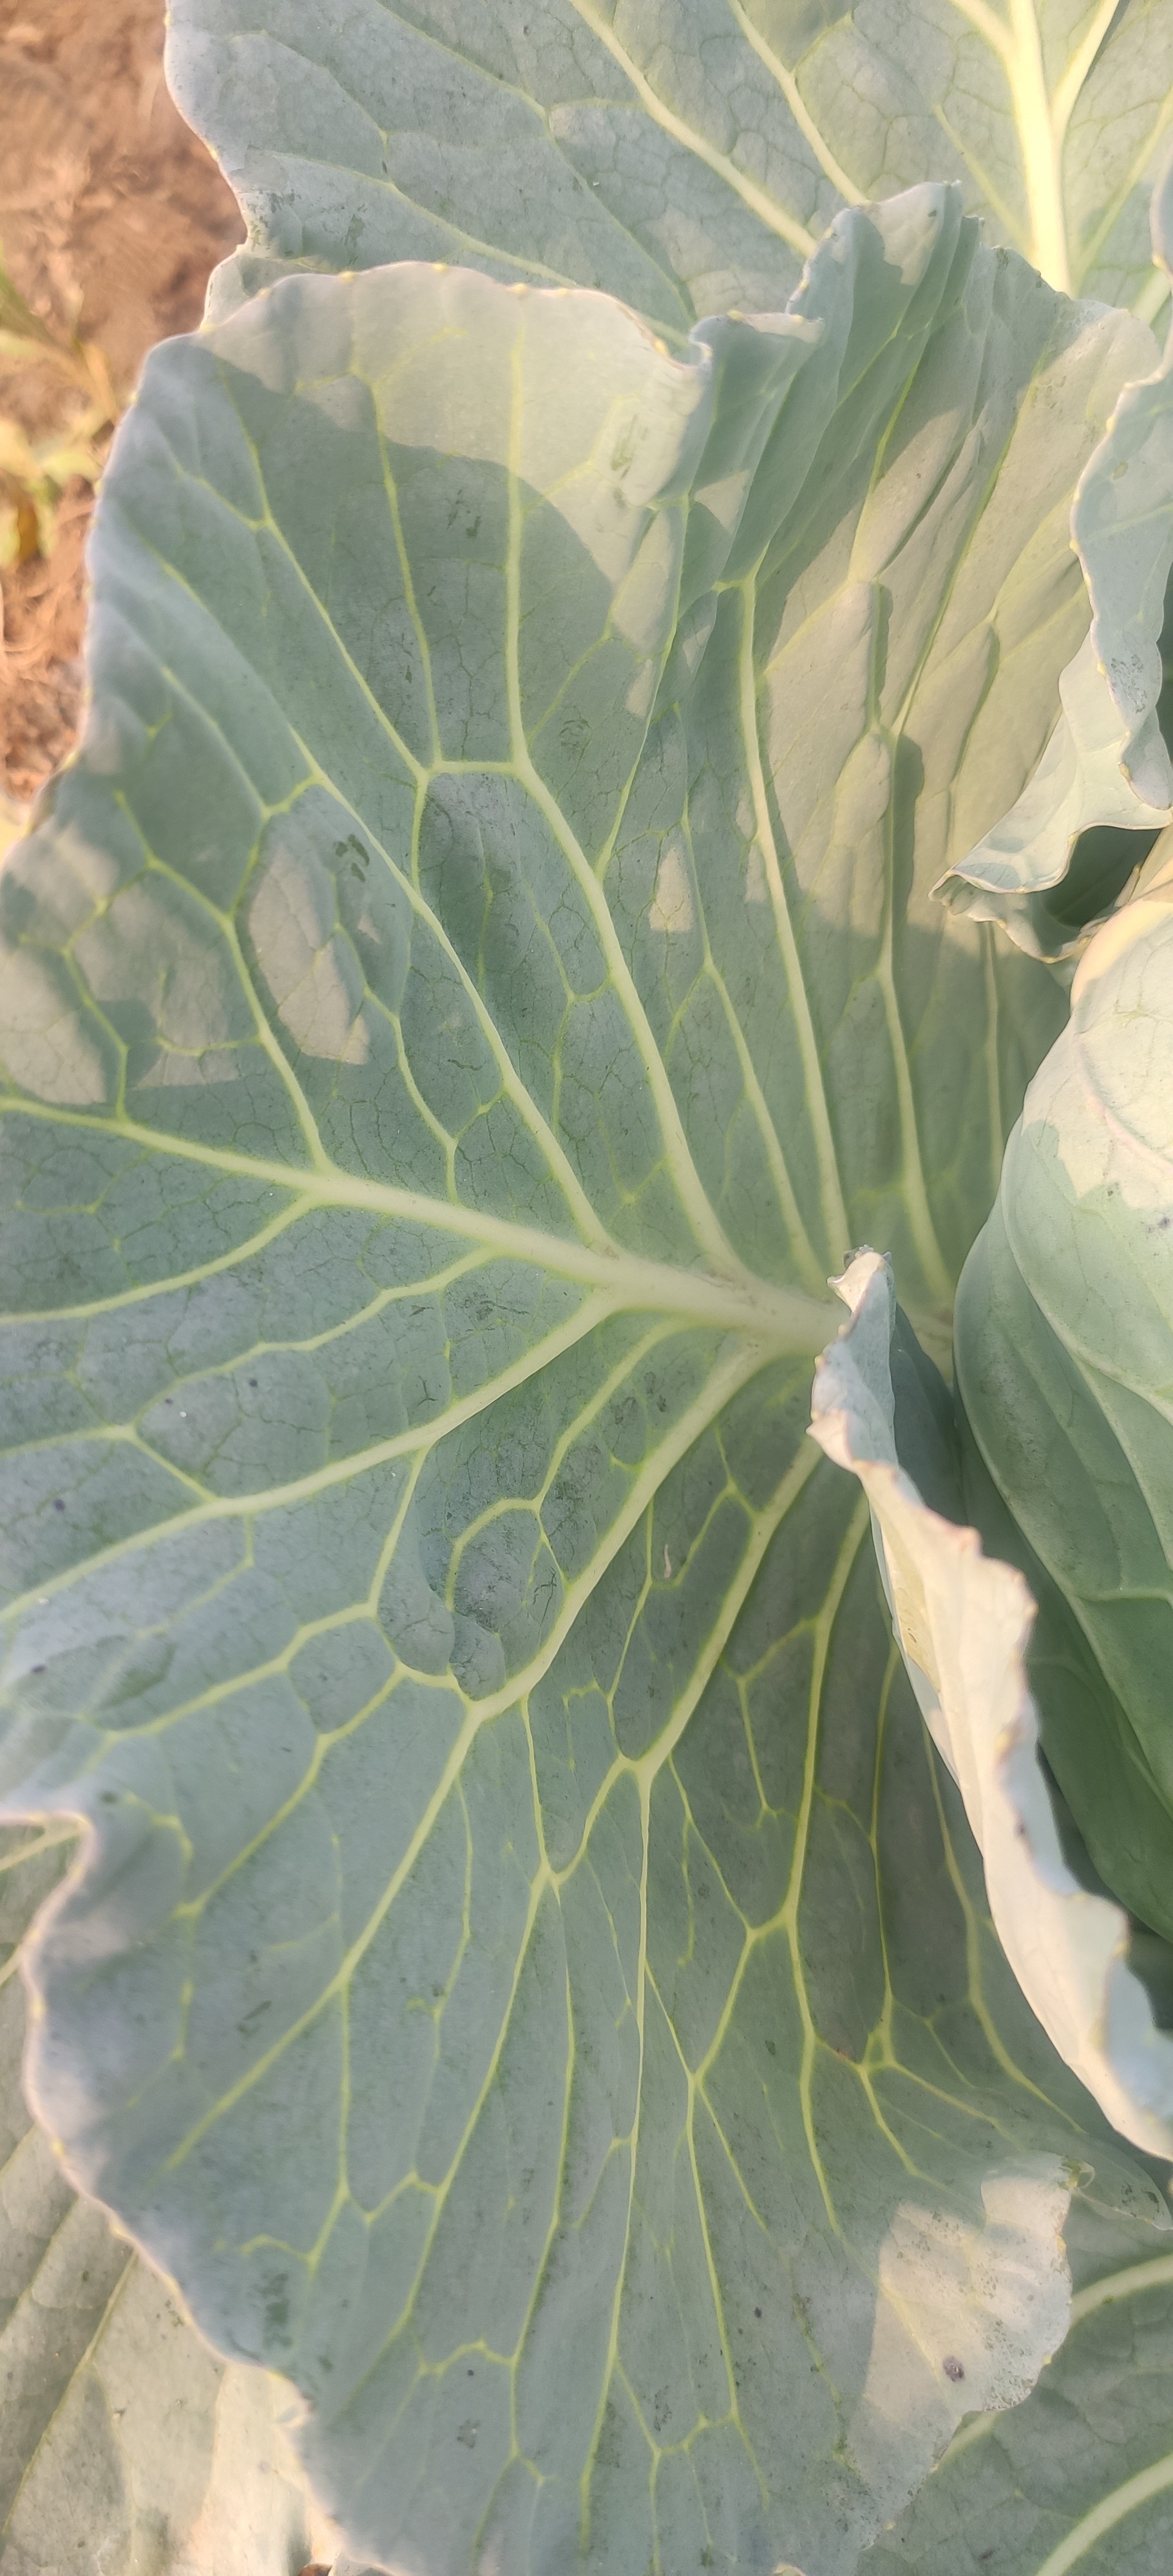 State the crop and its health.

cabbage, healthy
